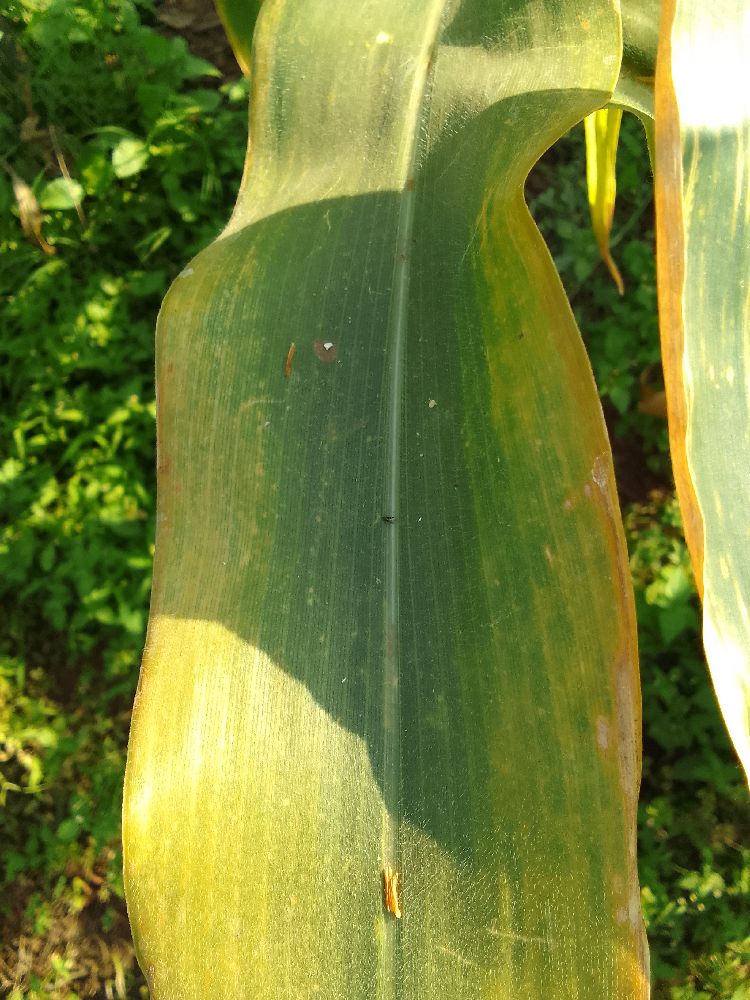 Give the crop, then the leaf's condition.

maize, maize lethal necrosis
